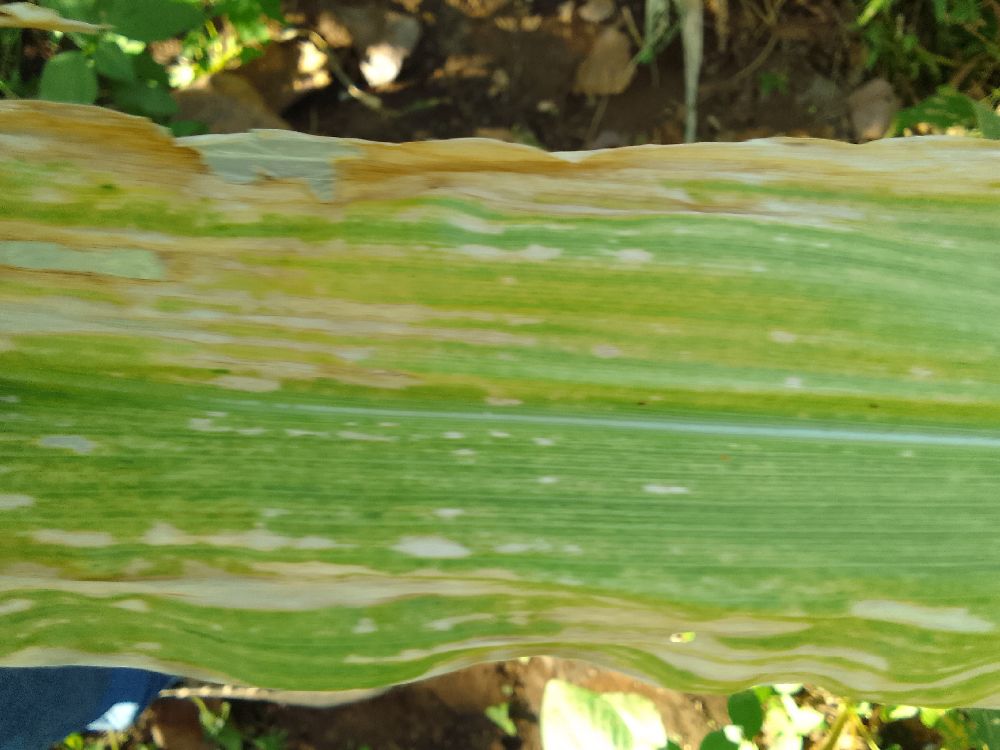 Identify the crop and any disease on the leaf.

maize, maize lethal necrosis
